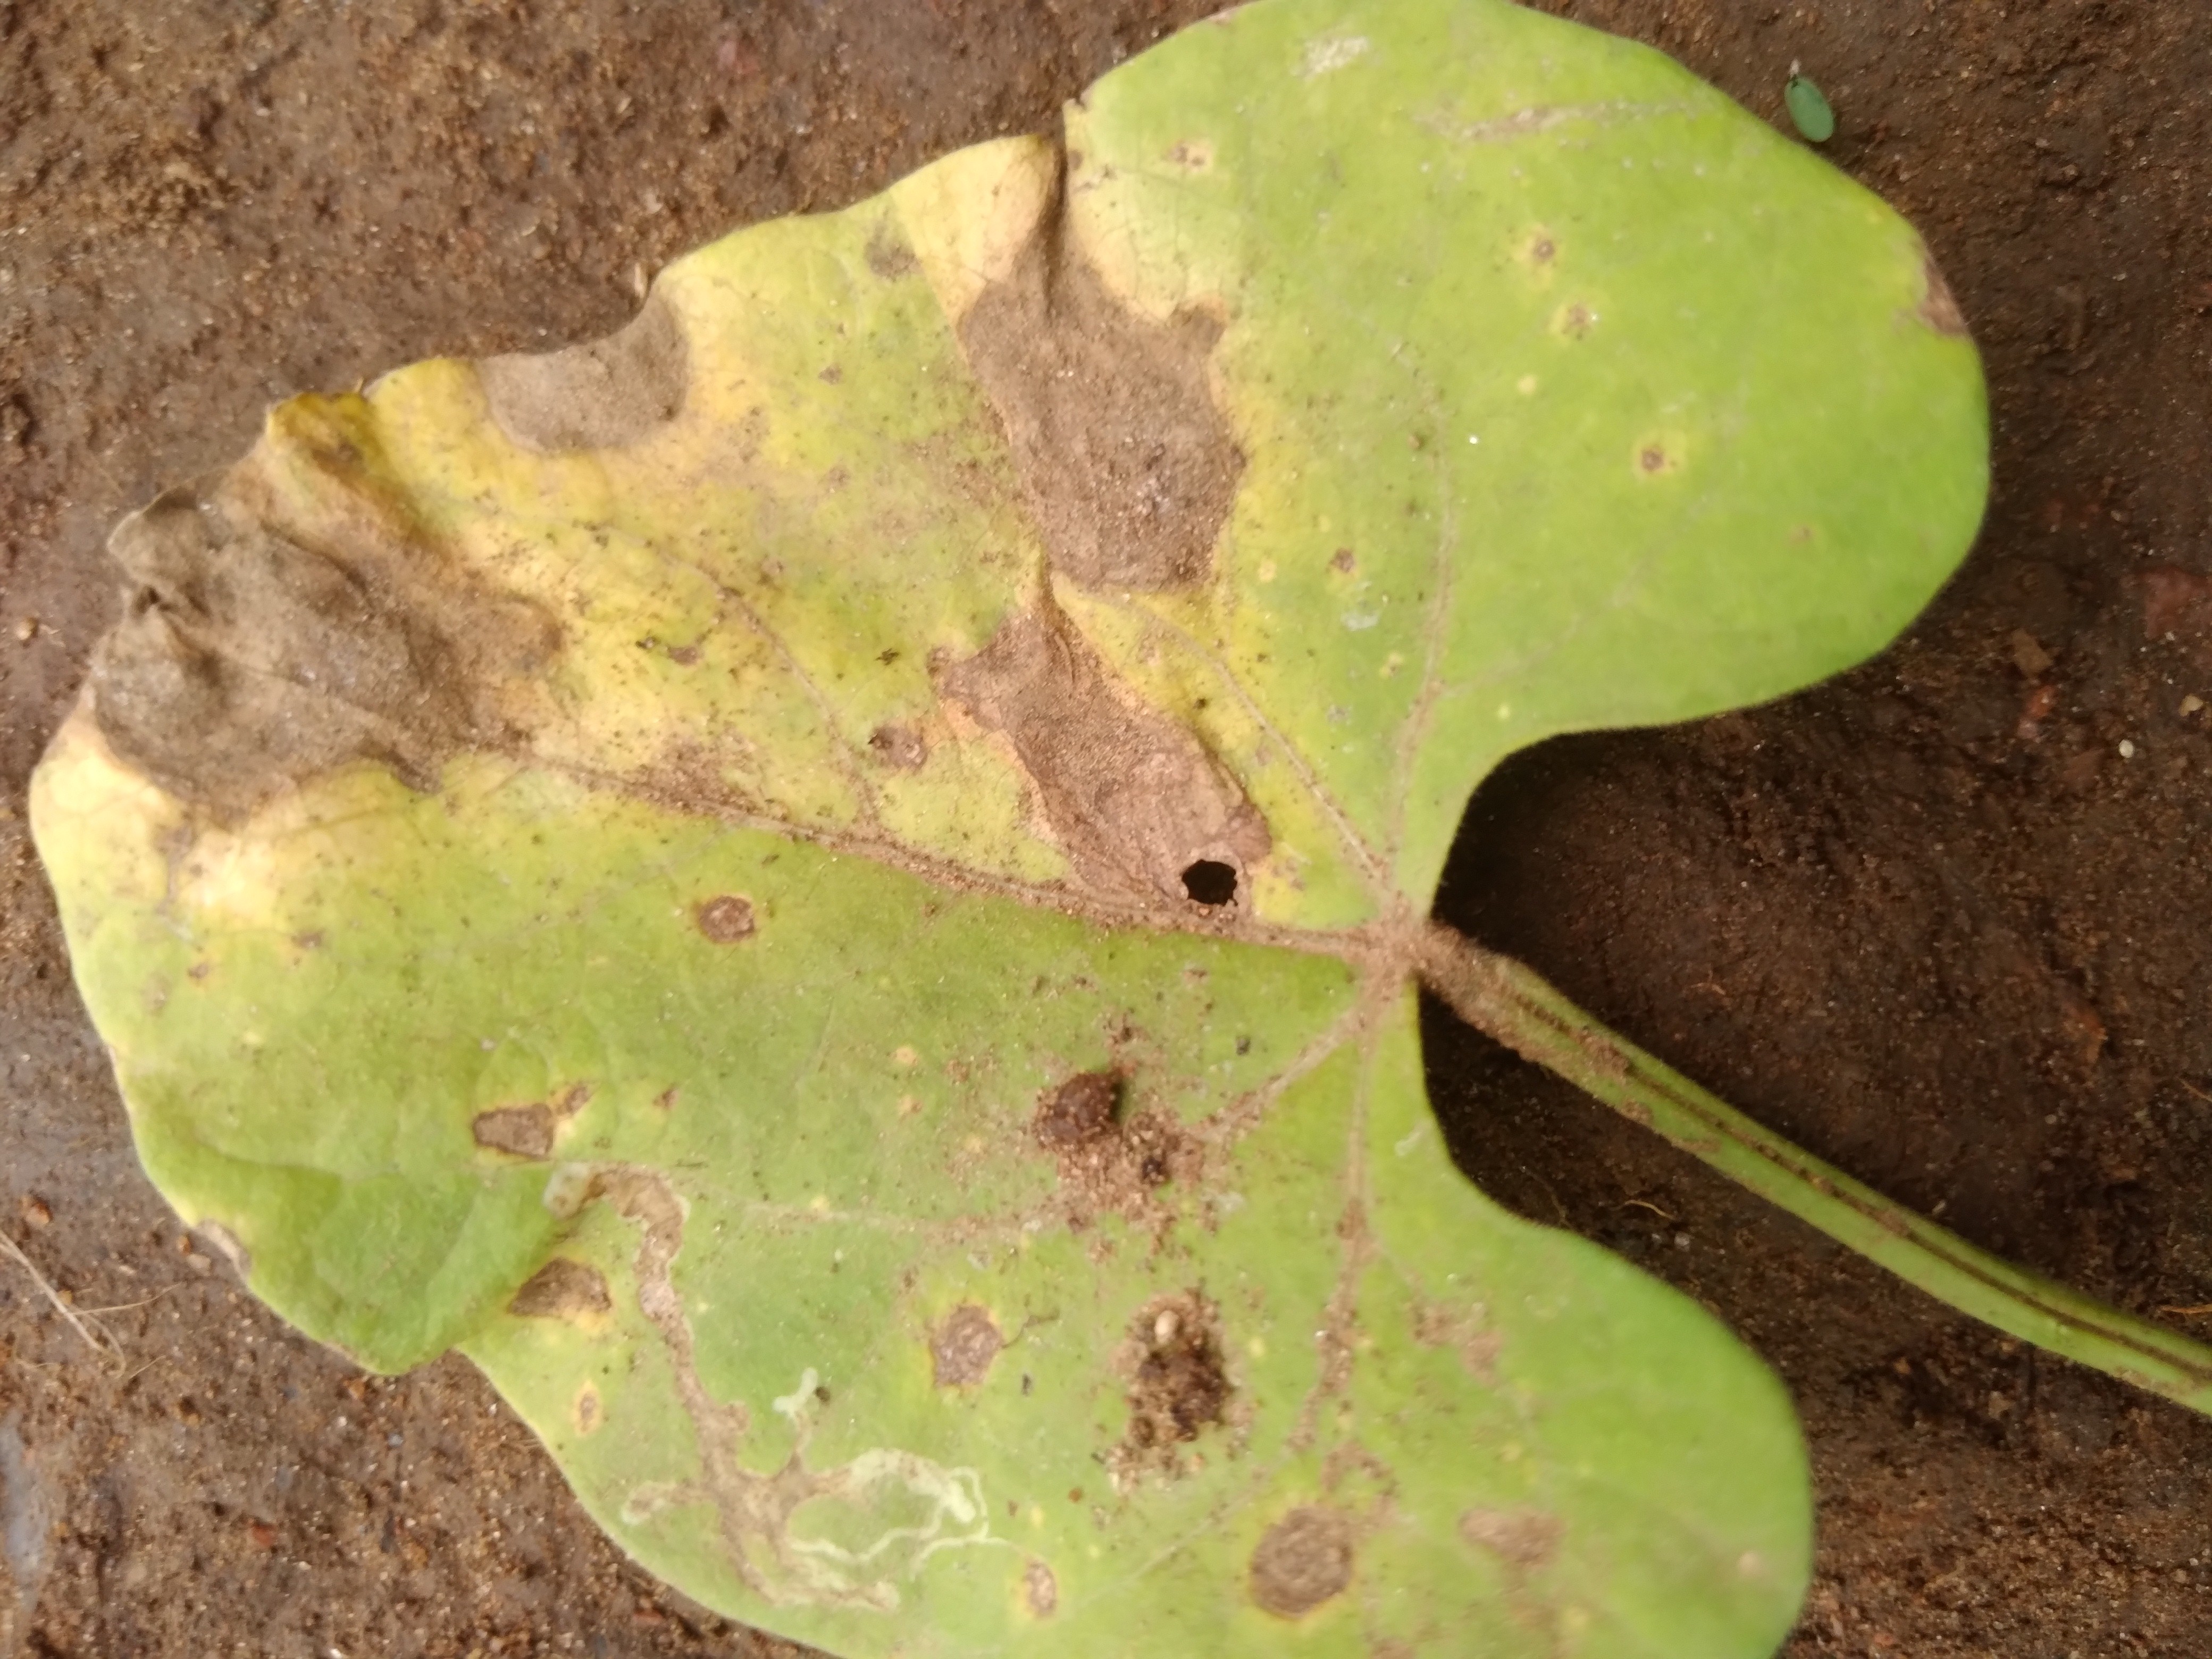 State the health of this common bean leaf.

rust
